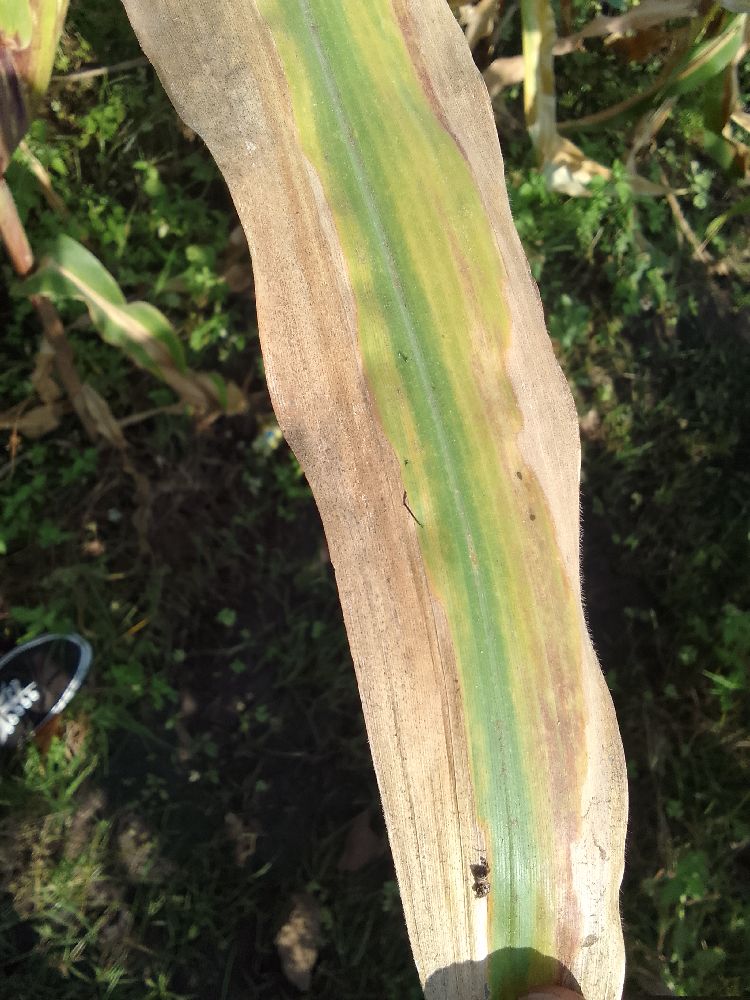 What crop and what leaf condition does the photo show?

maize, maize lethal necrosis
